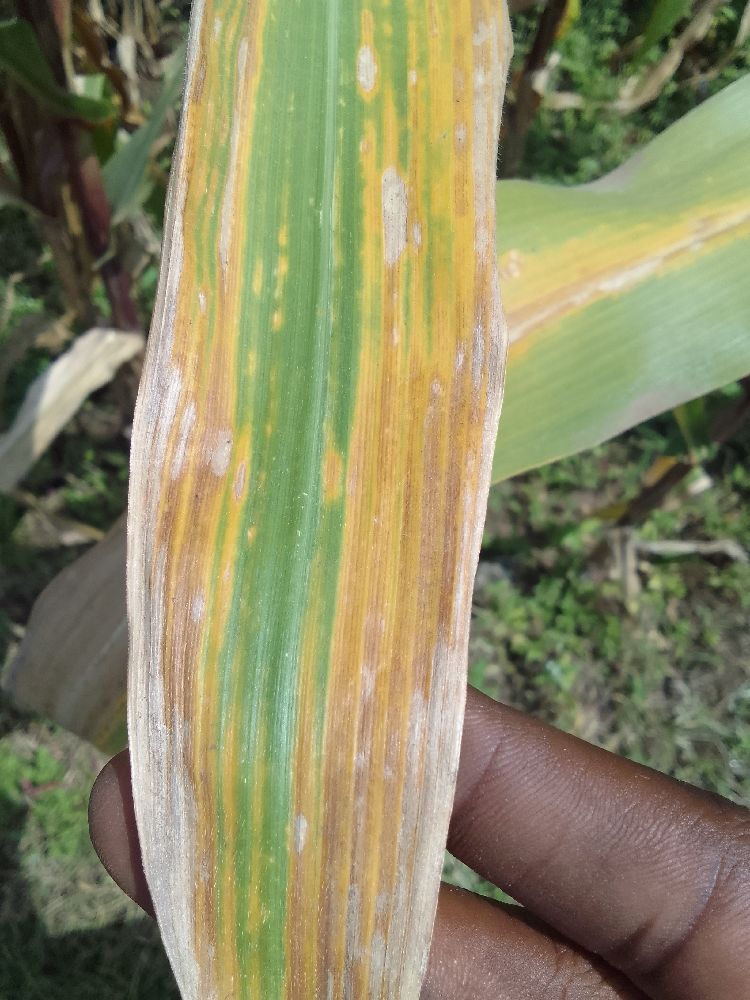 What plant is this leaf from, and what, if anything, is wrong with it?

maize, maize lethal necrosis
